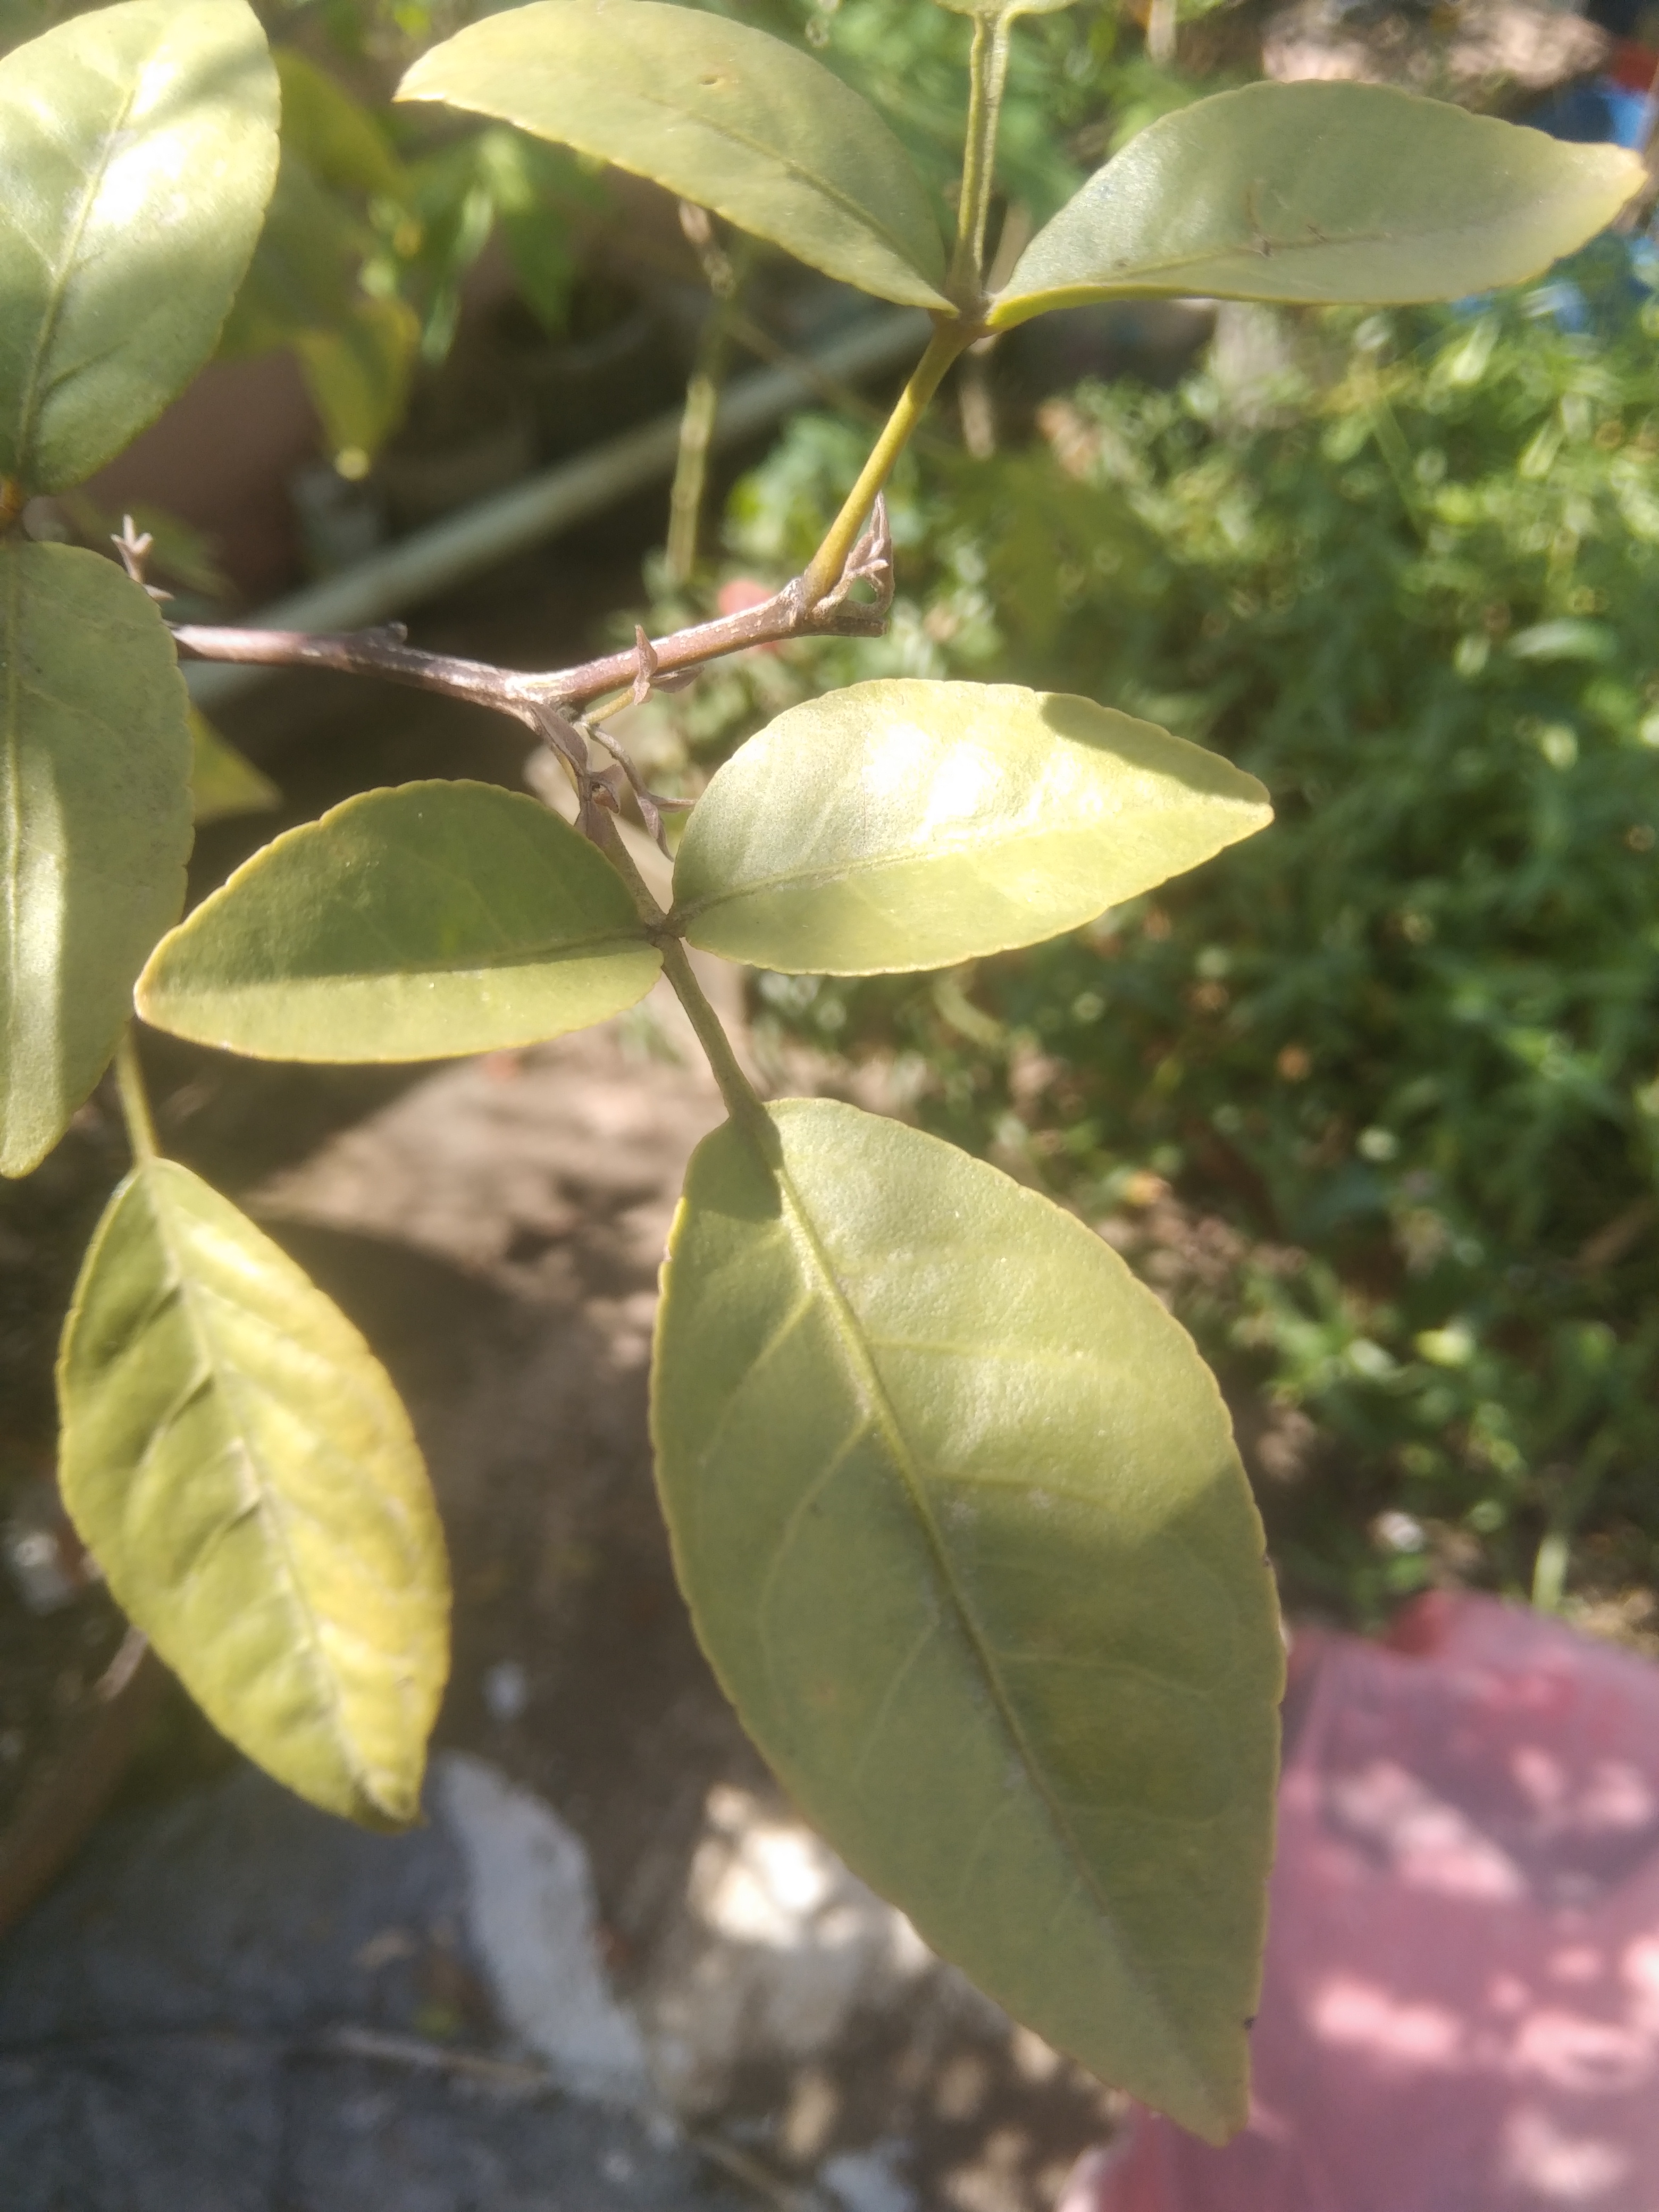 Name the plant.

wood apple
